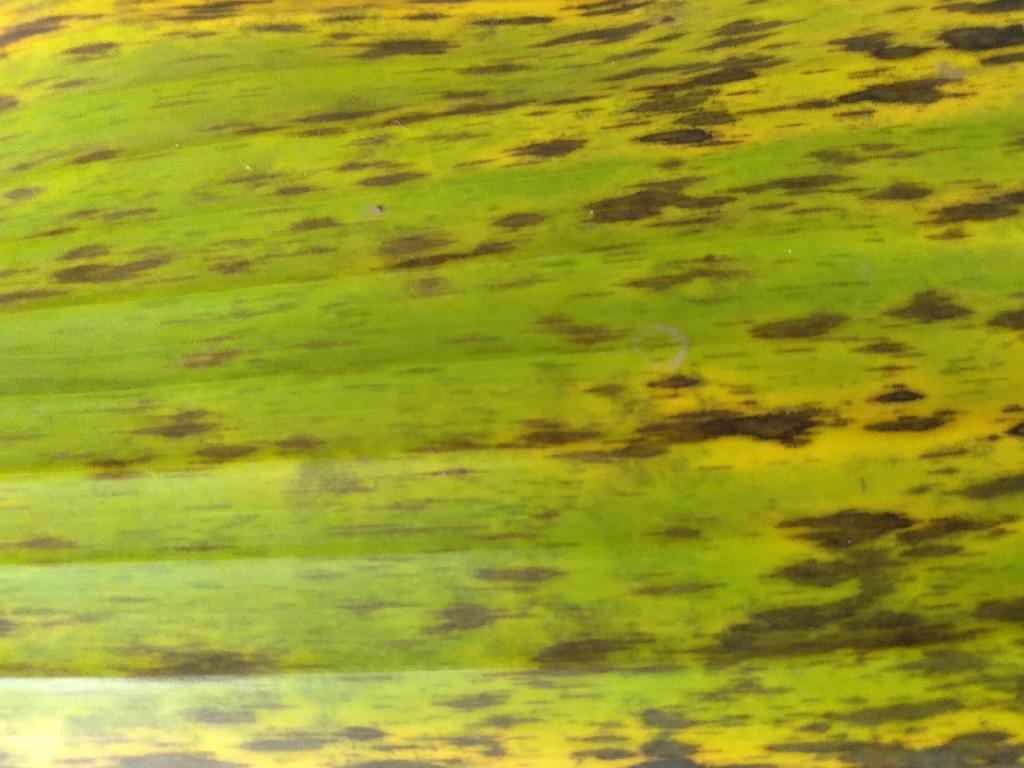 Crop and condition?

banana, black sigatoka
